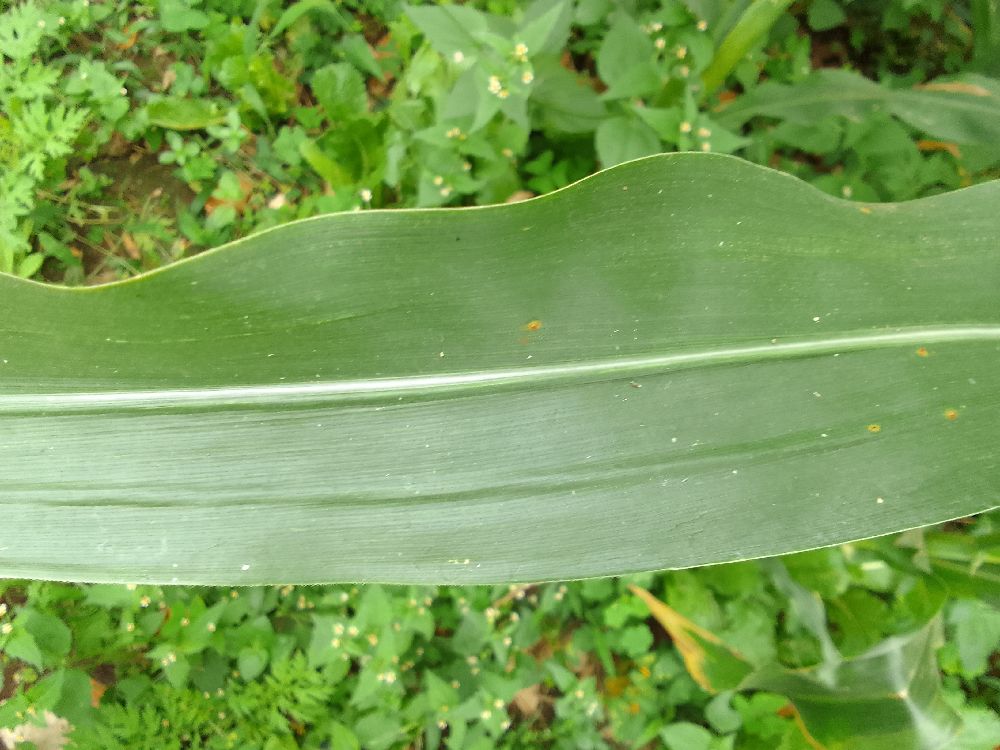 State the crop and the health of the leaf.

maize, healthy
